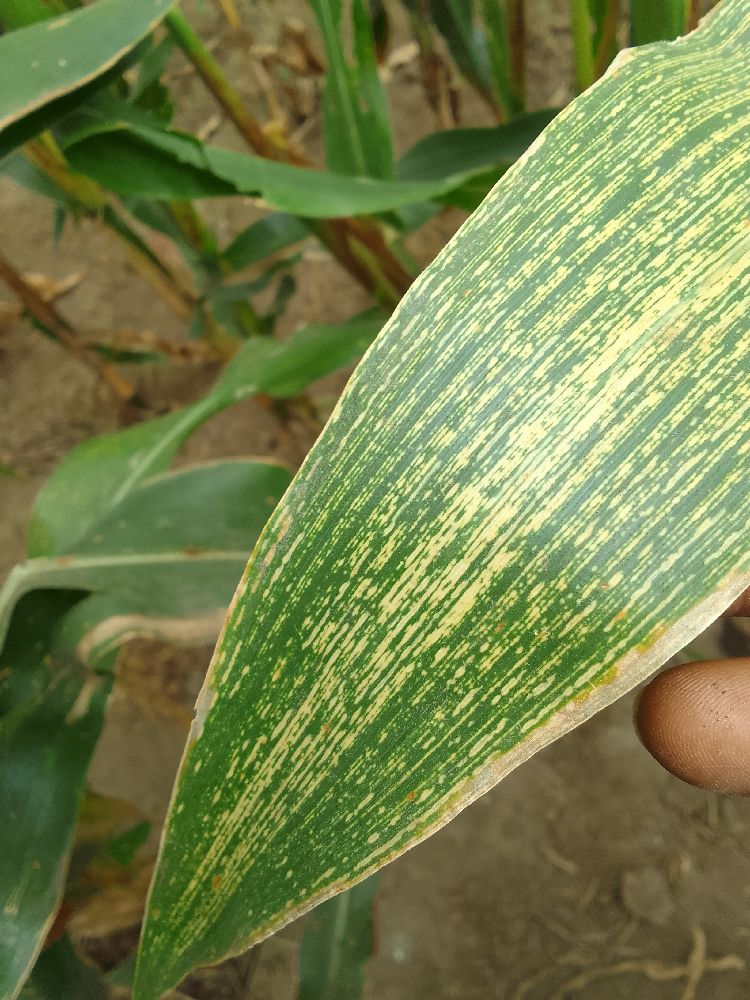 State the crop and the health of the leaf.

maize, maize streak virus
